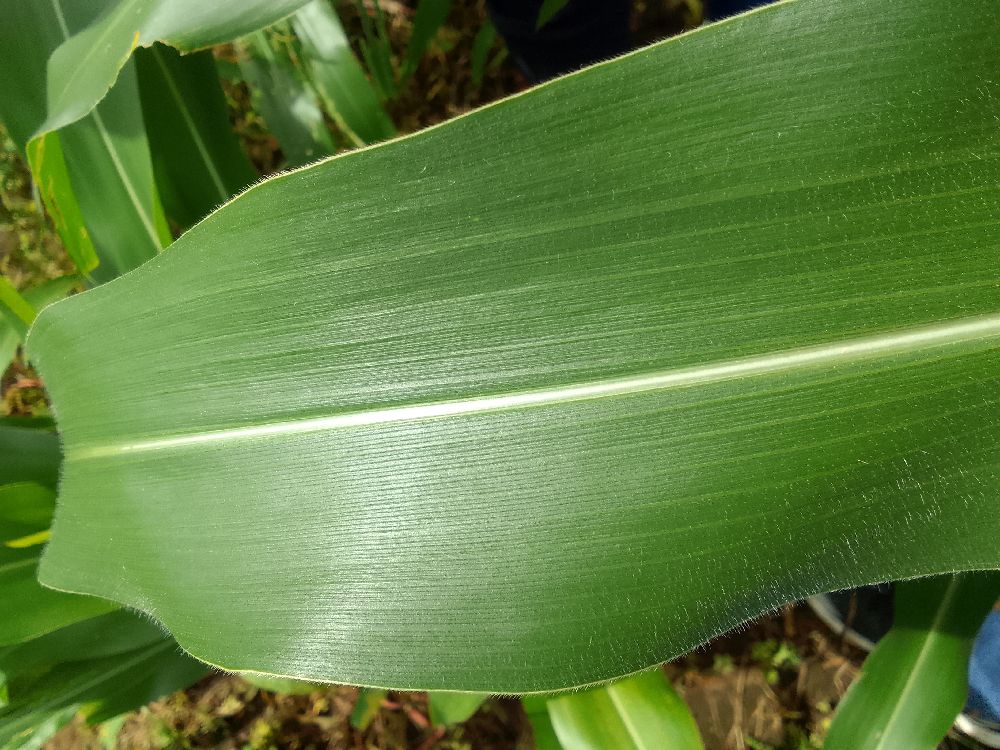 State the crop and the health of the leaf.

maize, healthy
